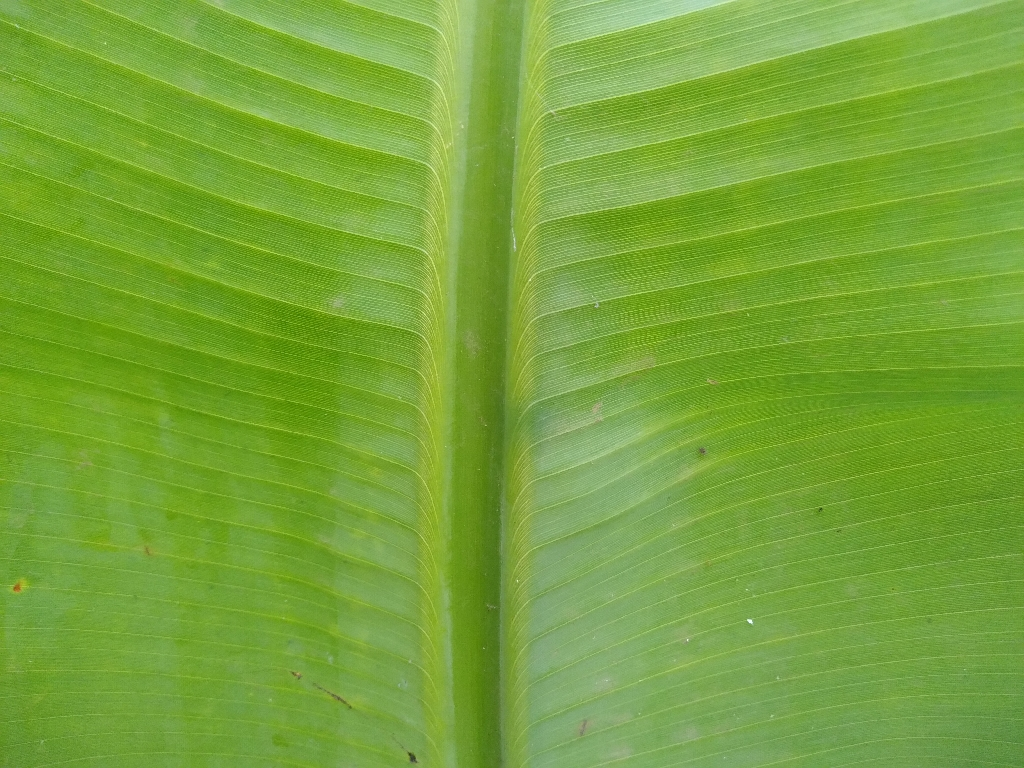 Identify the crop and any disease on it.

banana, healthy
